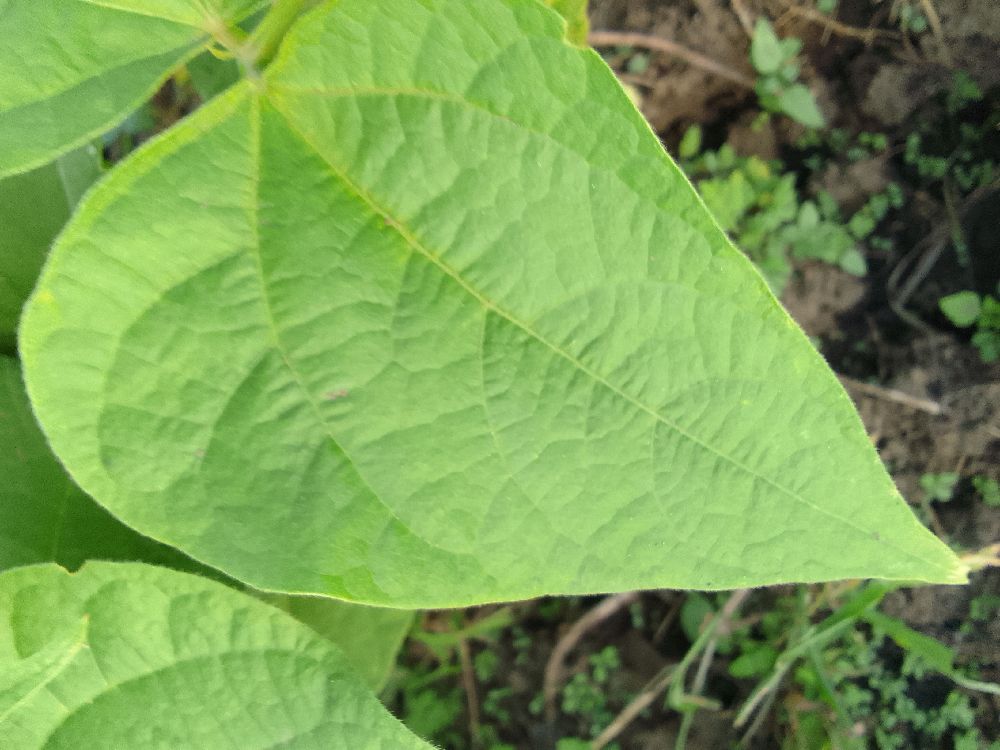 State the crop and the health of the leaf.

common bean, healthy
